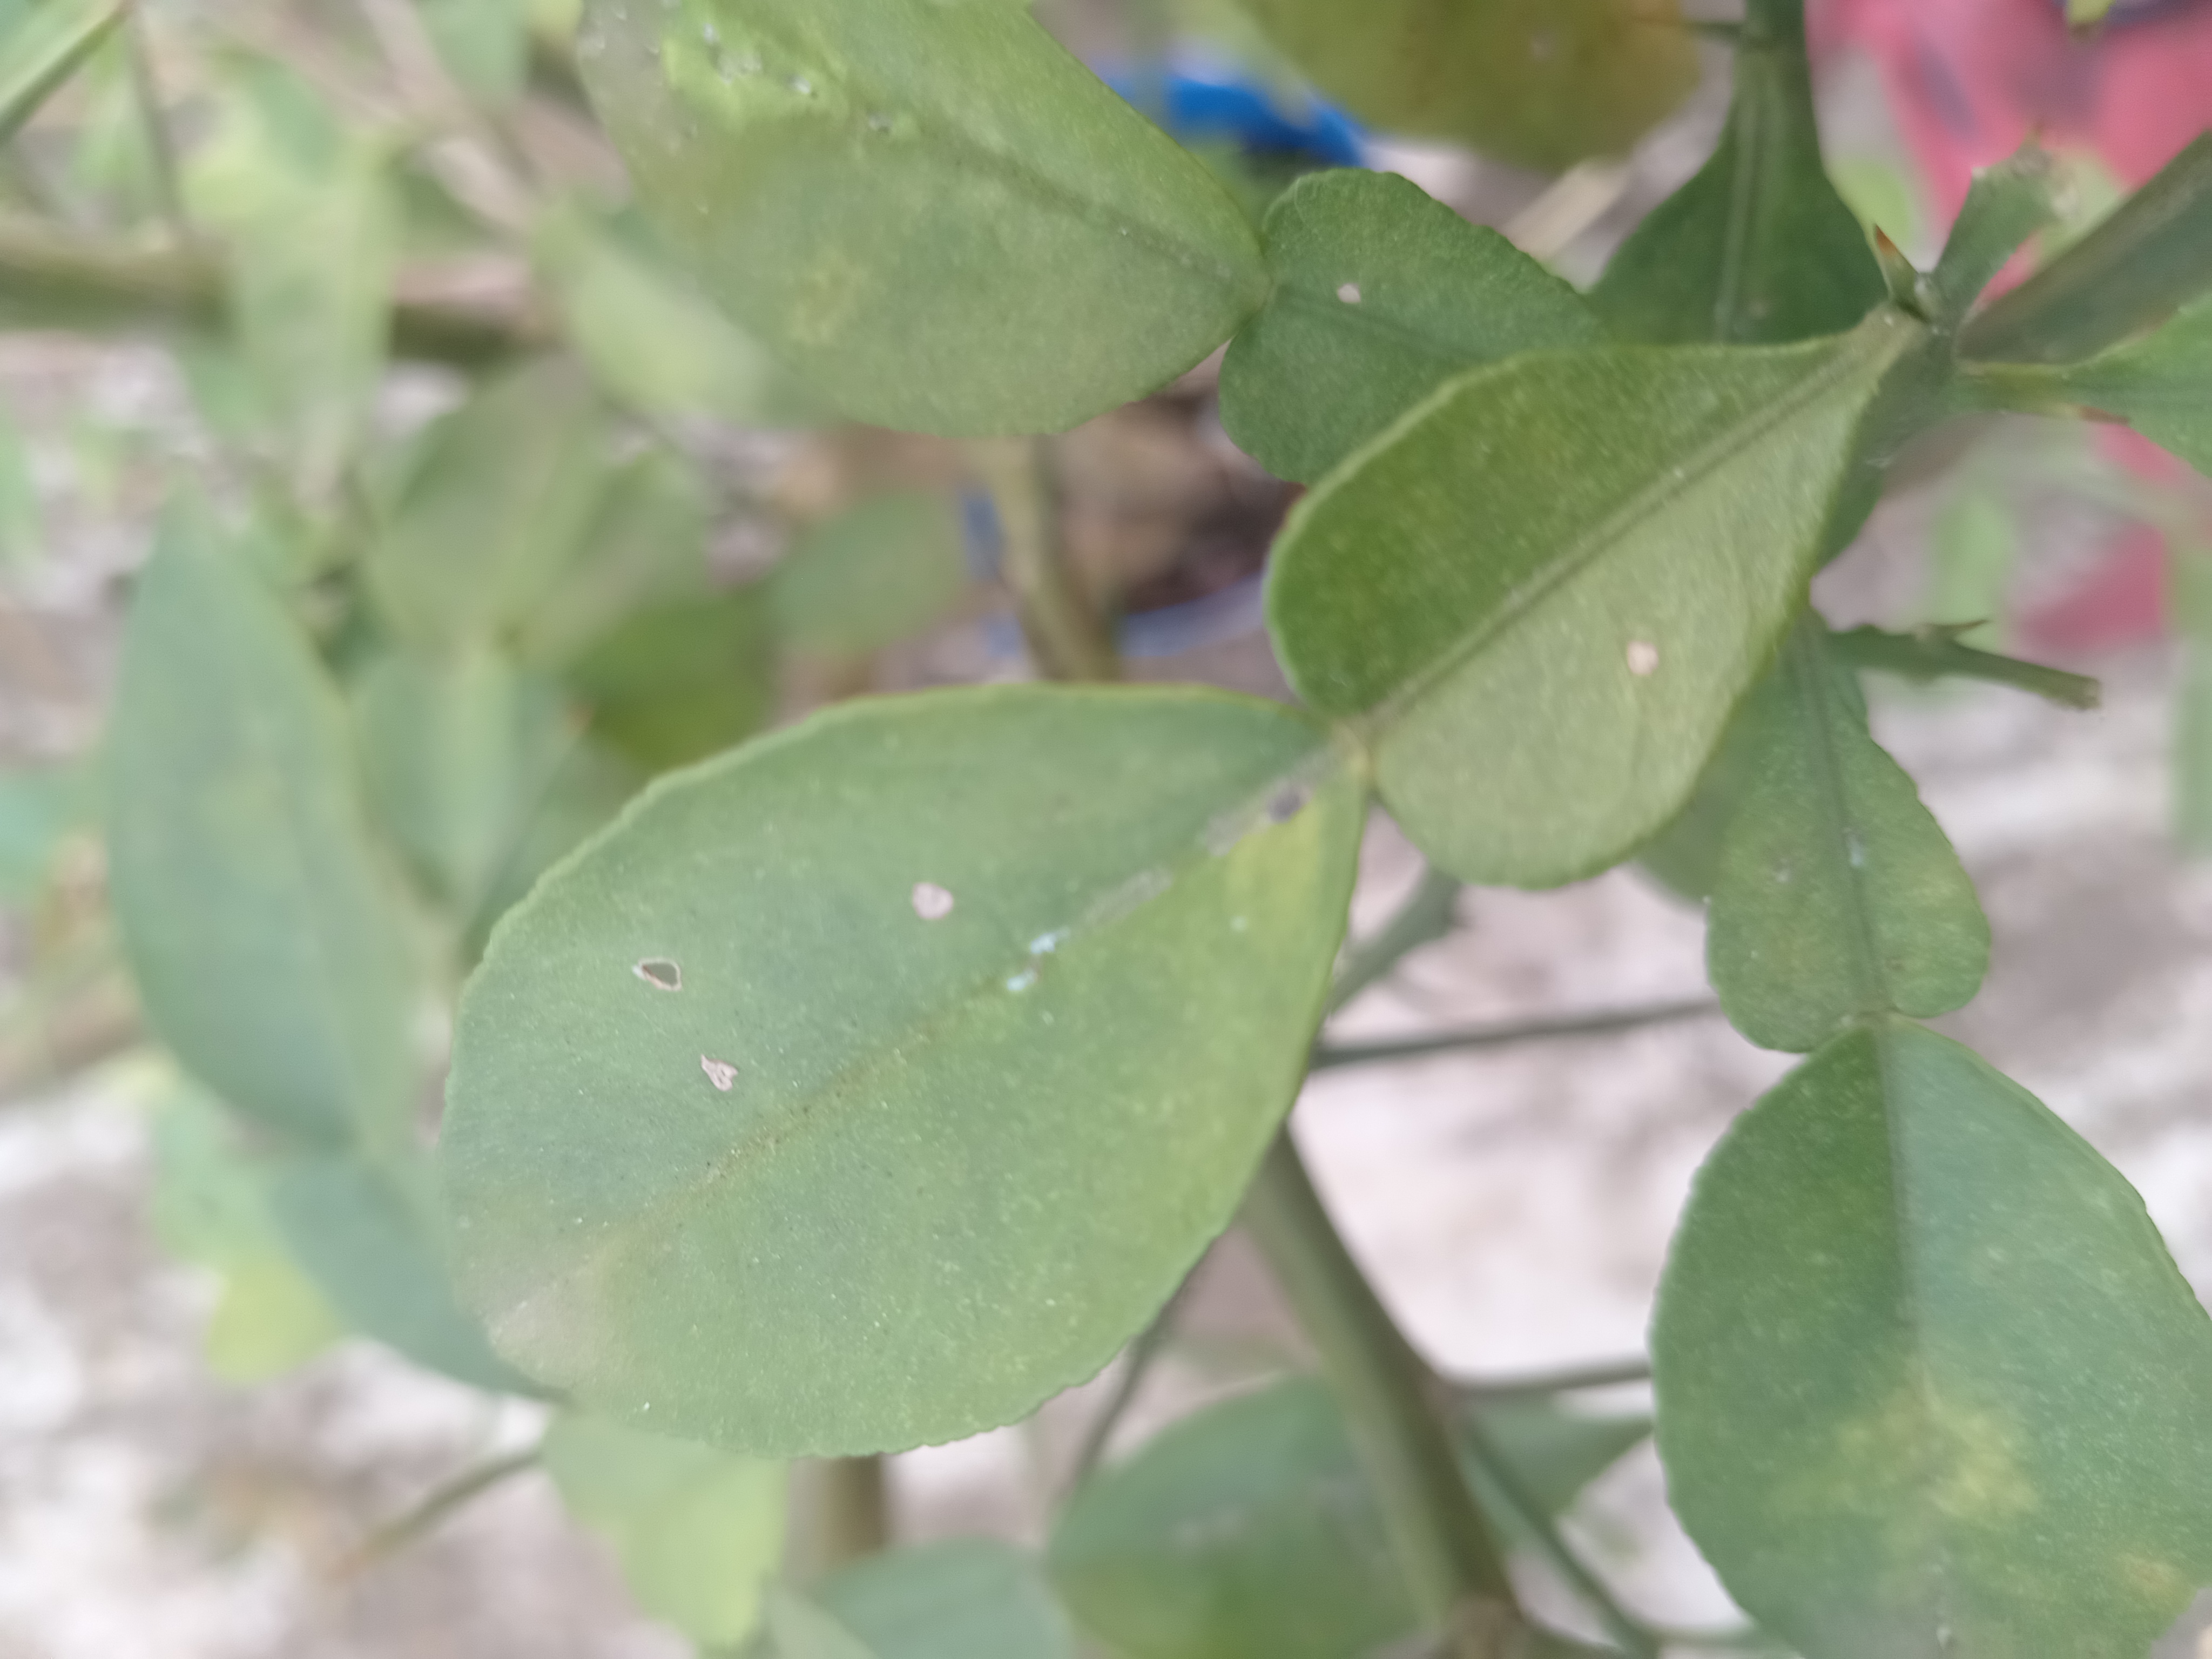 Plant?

lemon
